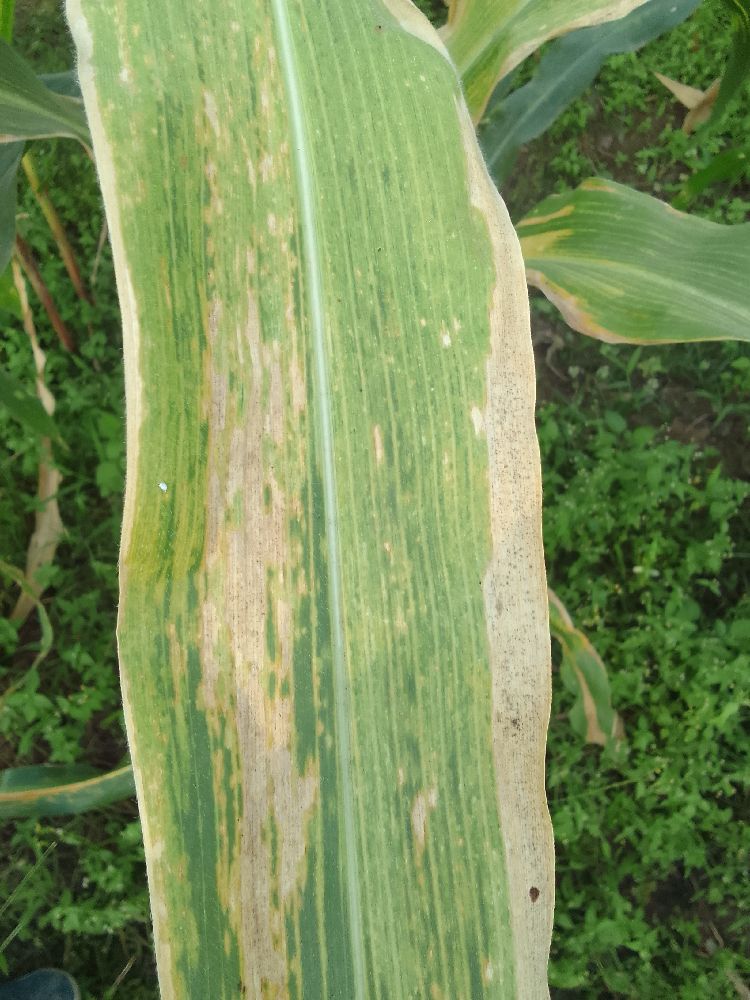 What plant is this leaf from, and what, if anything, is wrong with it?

maize, maize lethal necrosis
